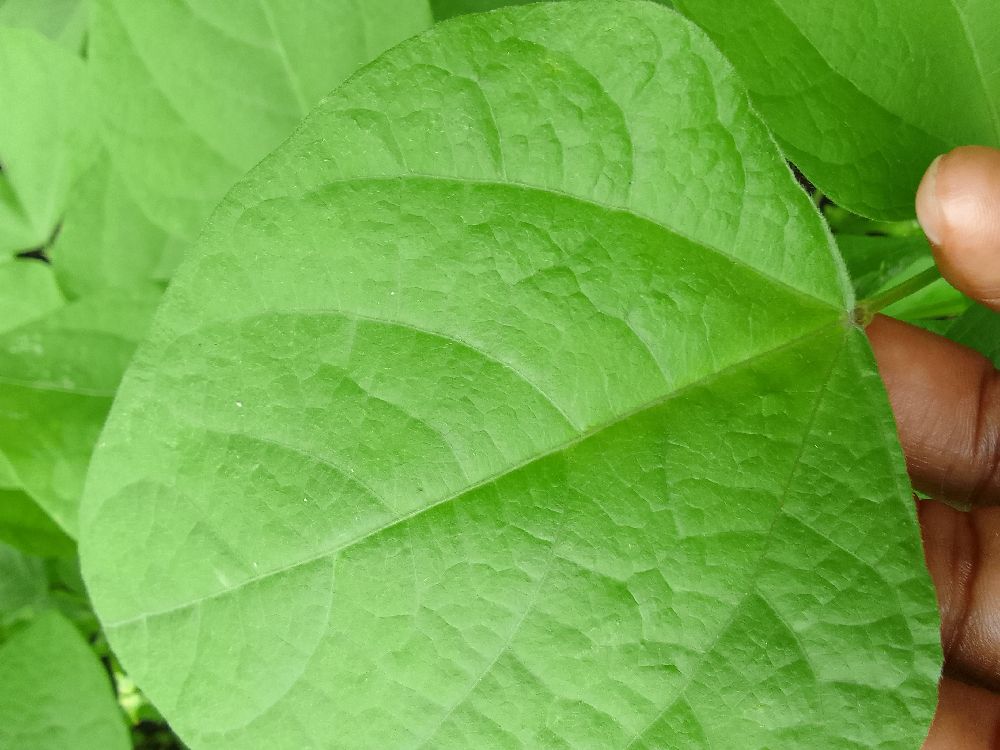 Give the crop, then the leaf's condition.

common bean, healthy
